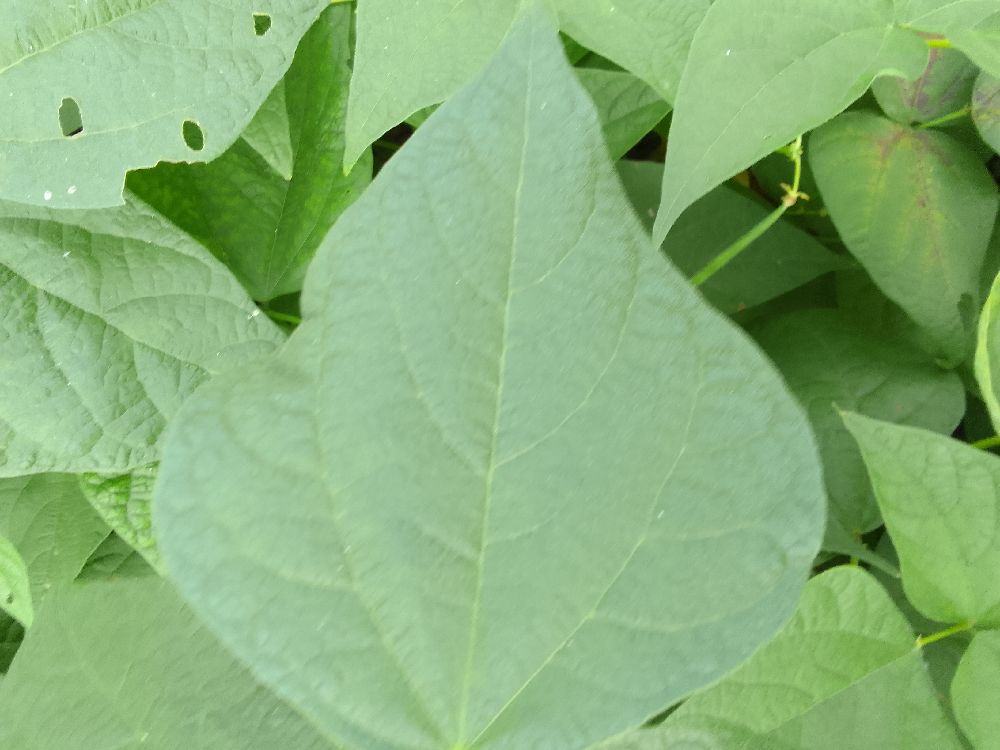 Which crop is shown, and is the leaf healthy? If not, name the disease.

common bean, healthy
